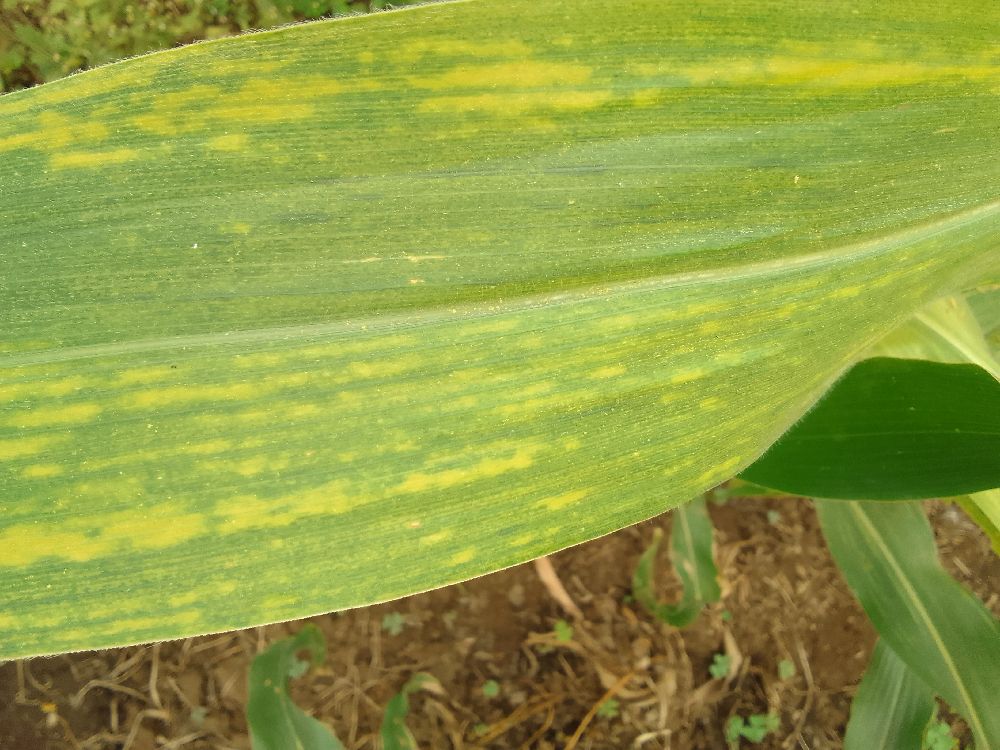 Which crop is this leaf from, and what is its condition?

maize, maize lethal necrosis
